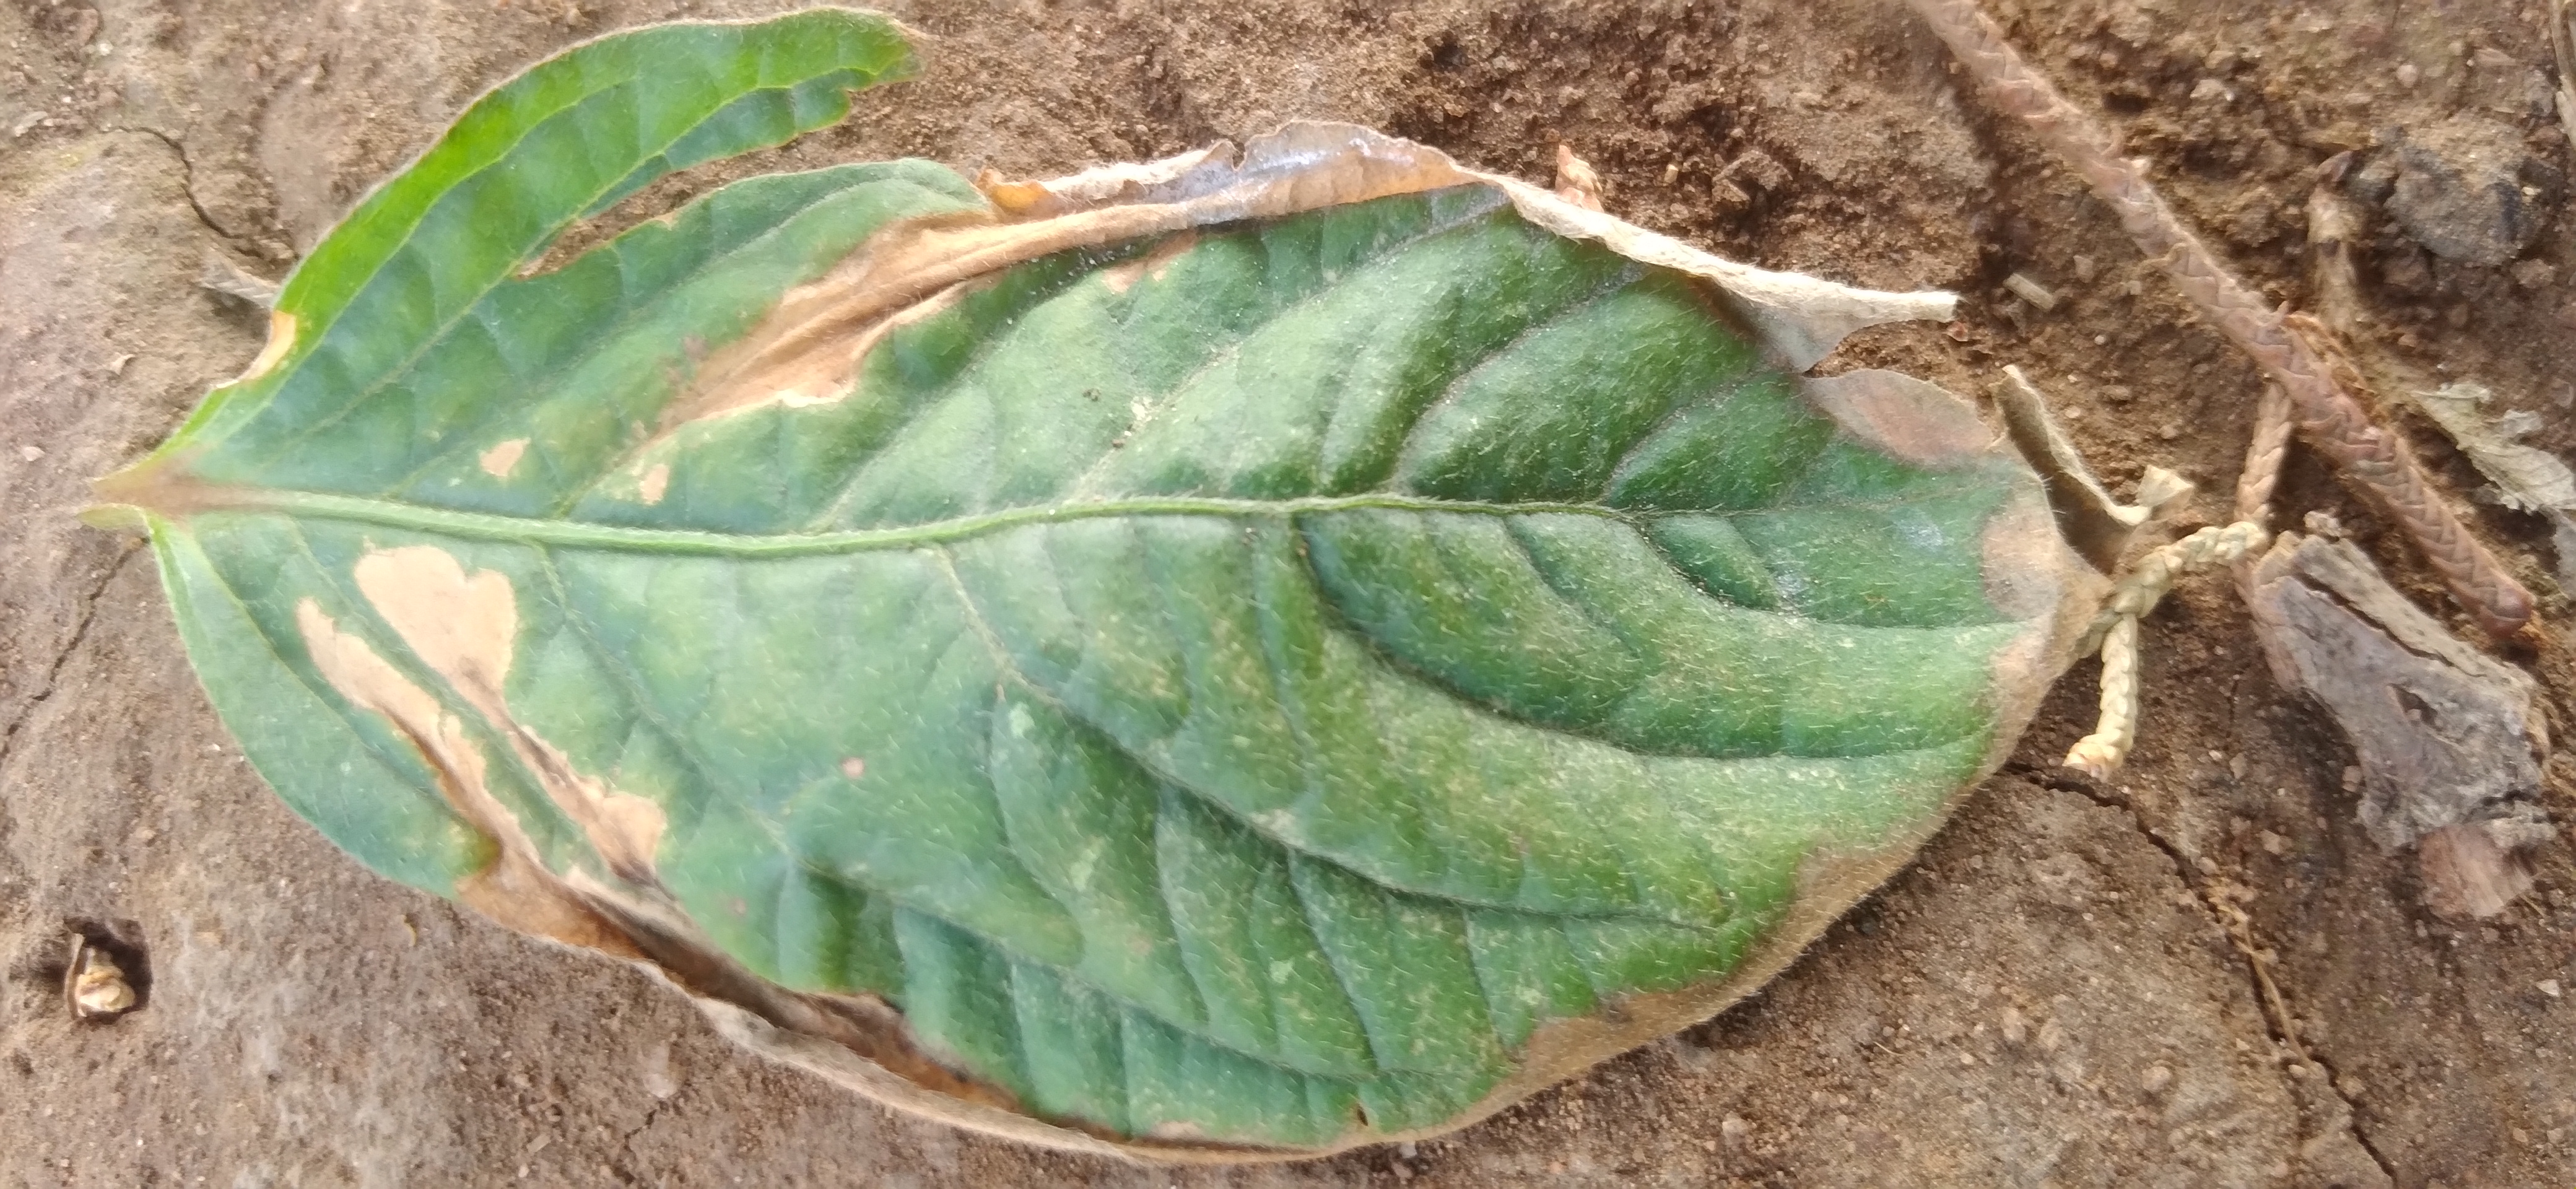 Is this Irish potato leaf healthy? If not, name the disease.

early blight
